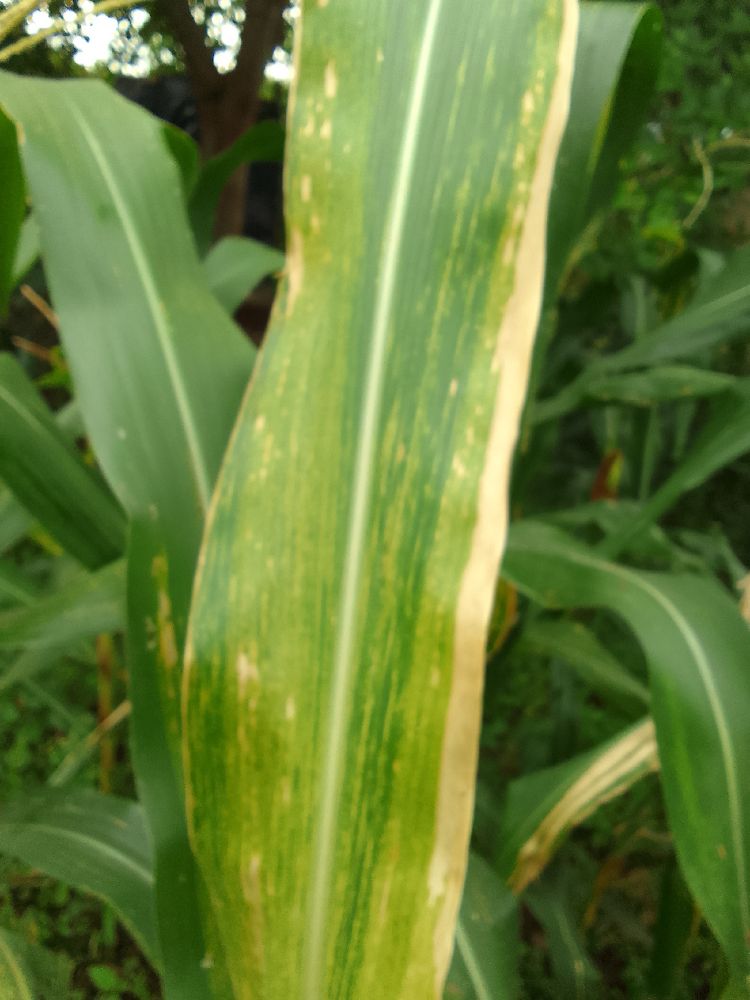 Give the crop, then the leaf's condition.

maize, maize lethal necrosis
